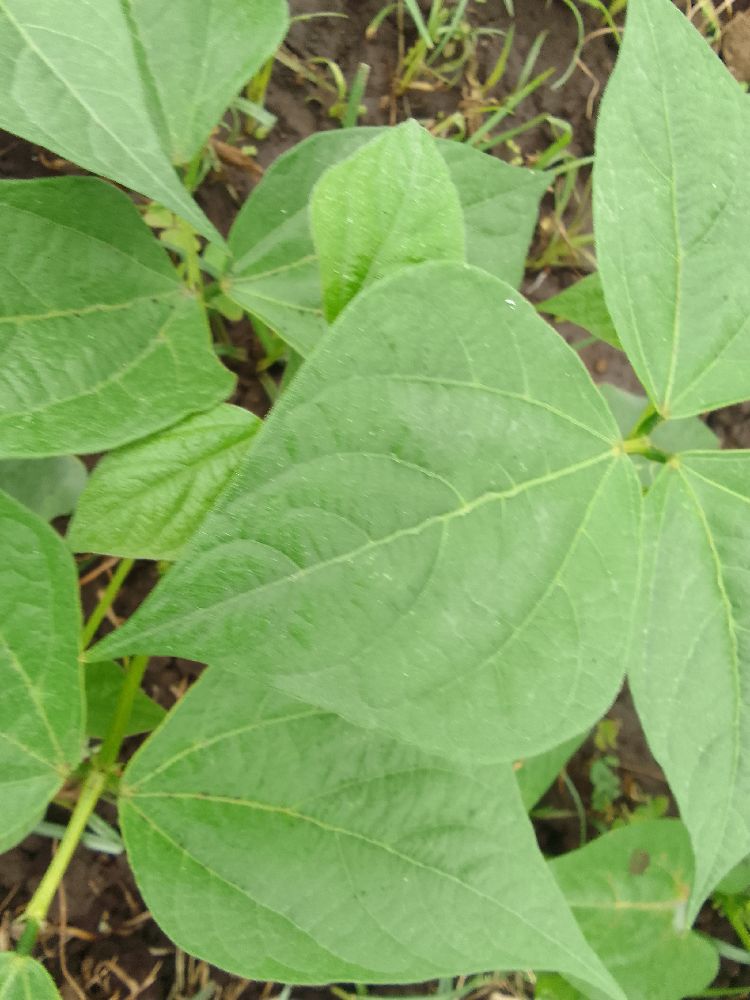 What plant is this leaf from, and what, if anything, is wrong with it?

common bean, healthy
